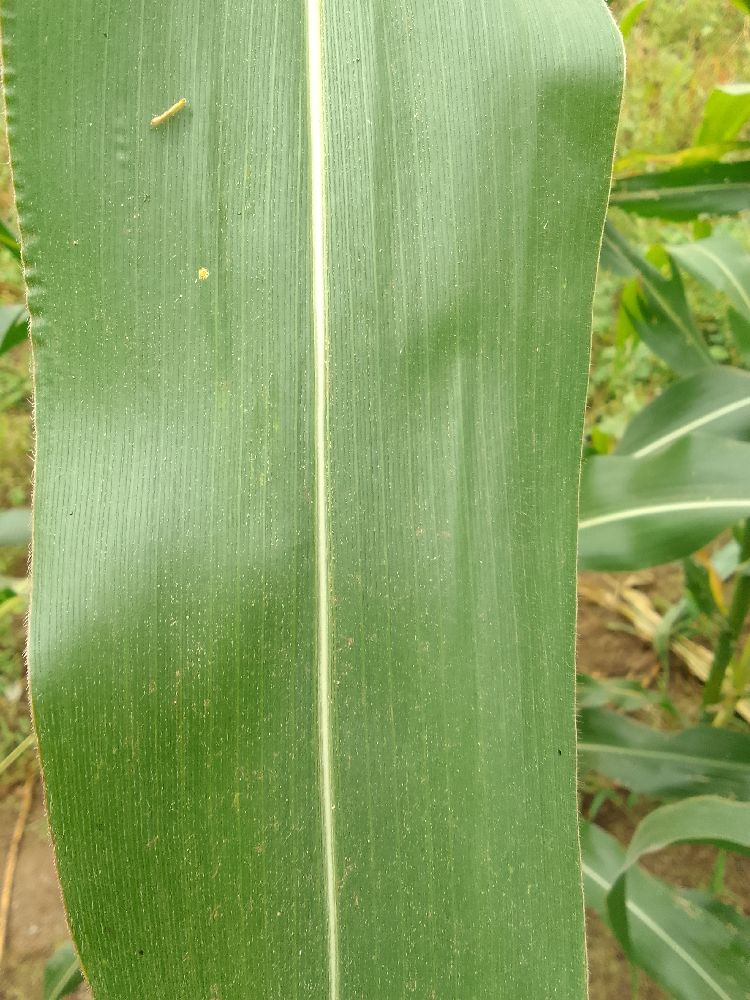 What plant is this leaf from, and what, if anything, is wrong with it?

maize, healthy
